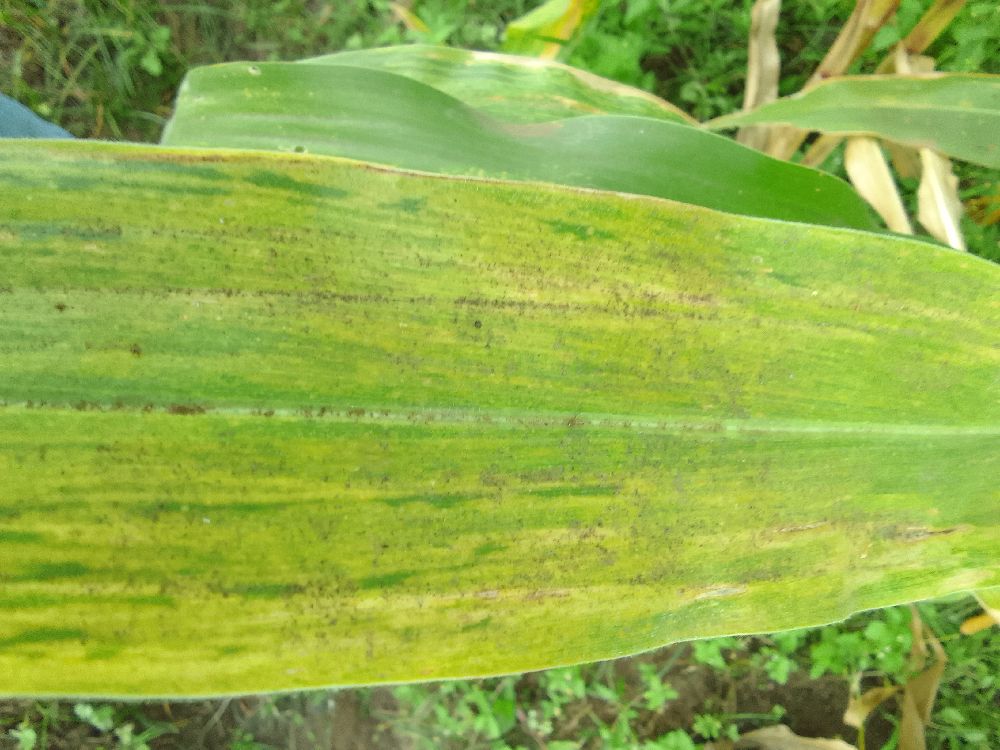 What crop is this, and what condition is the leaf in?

maize, maize lethal necrosis
